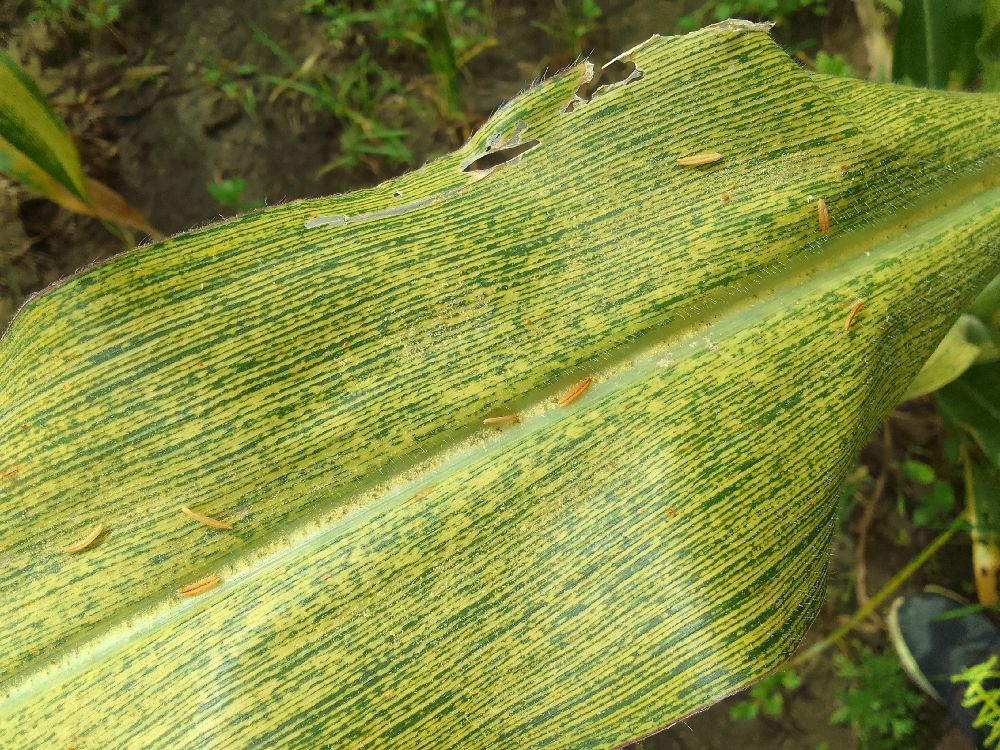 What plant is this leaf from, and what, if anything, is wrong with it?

maize, maize streak virus
